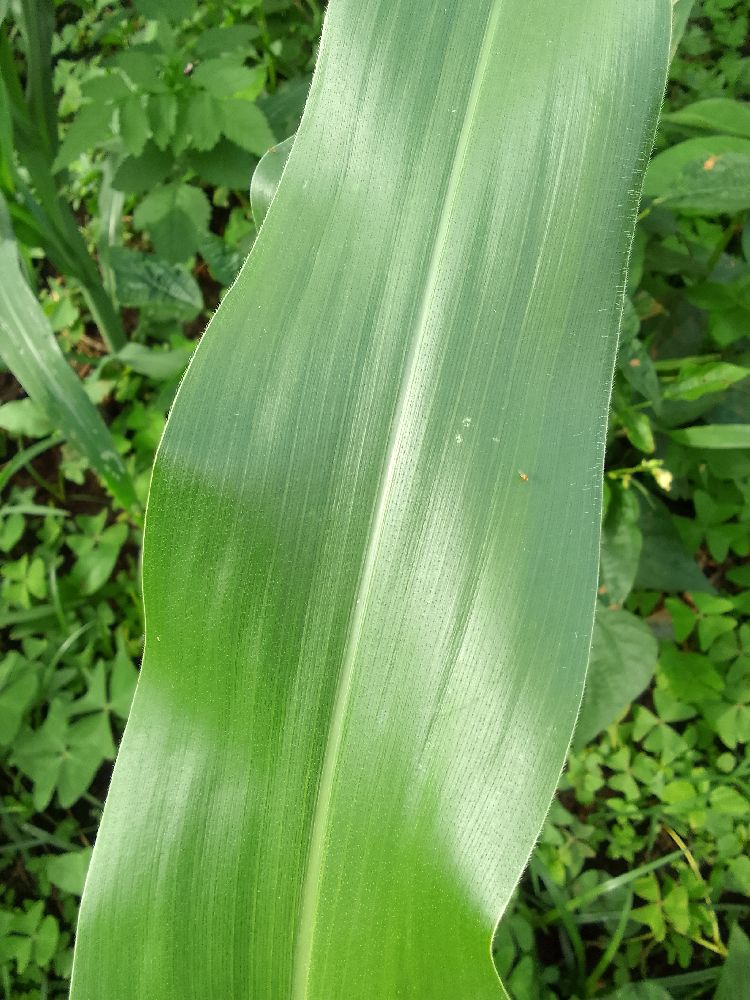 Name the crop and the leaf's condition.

maize, healthy
